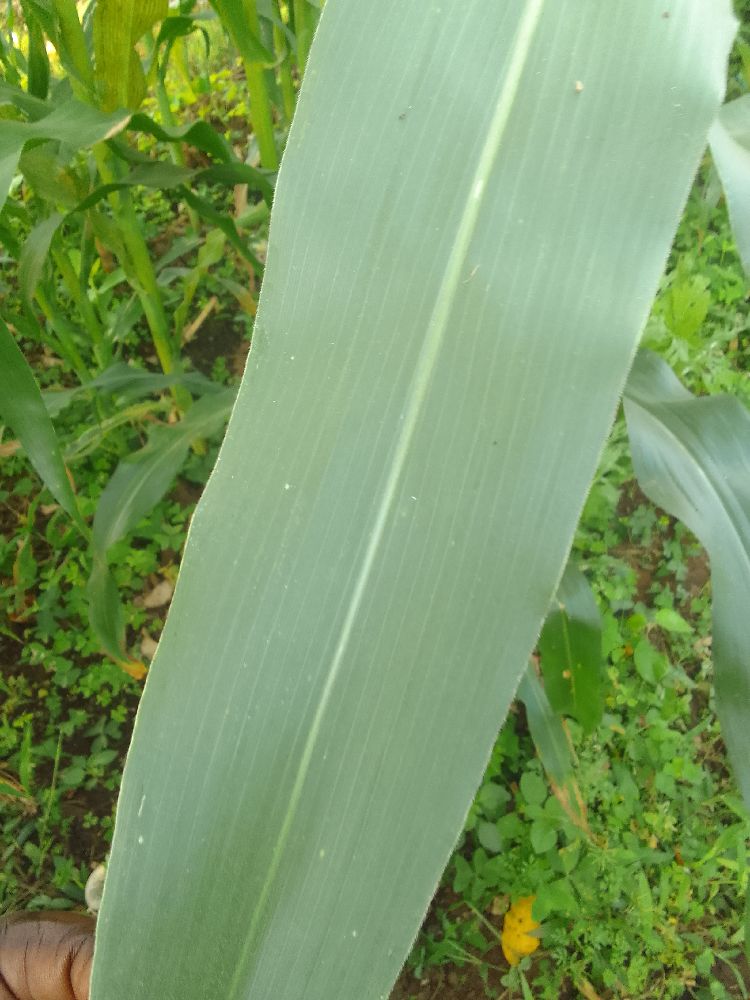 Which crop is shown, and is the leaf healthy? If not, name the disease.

maize, healthy
